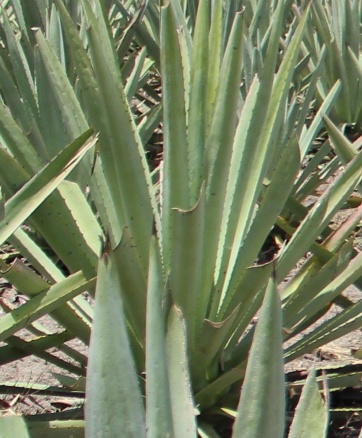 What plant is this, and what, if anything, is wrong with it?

agave, yellow
